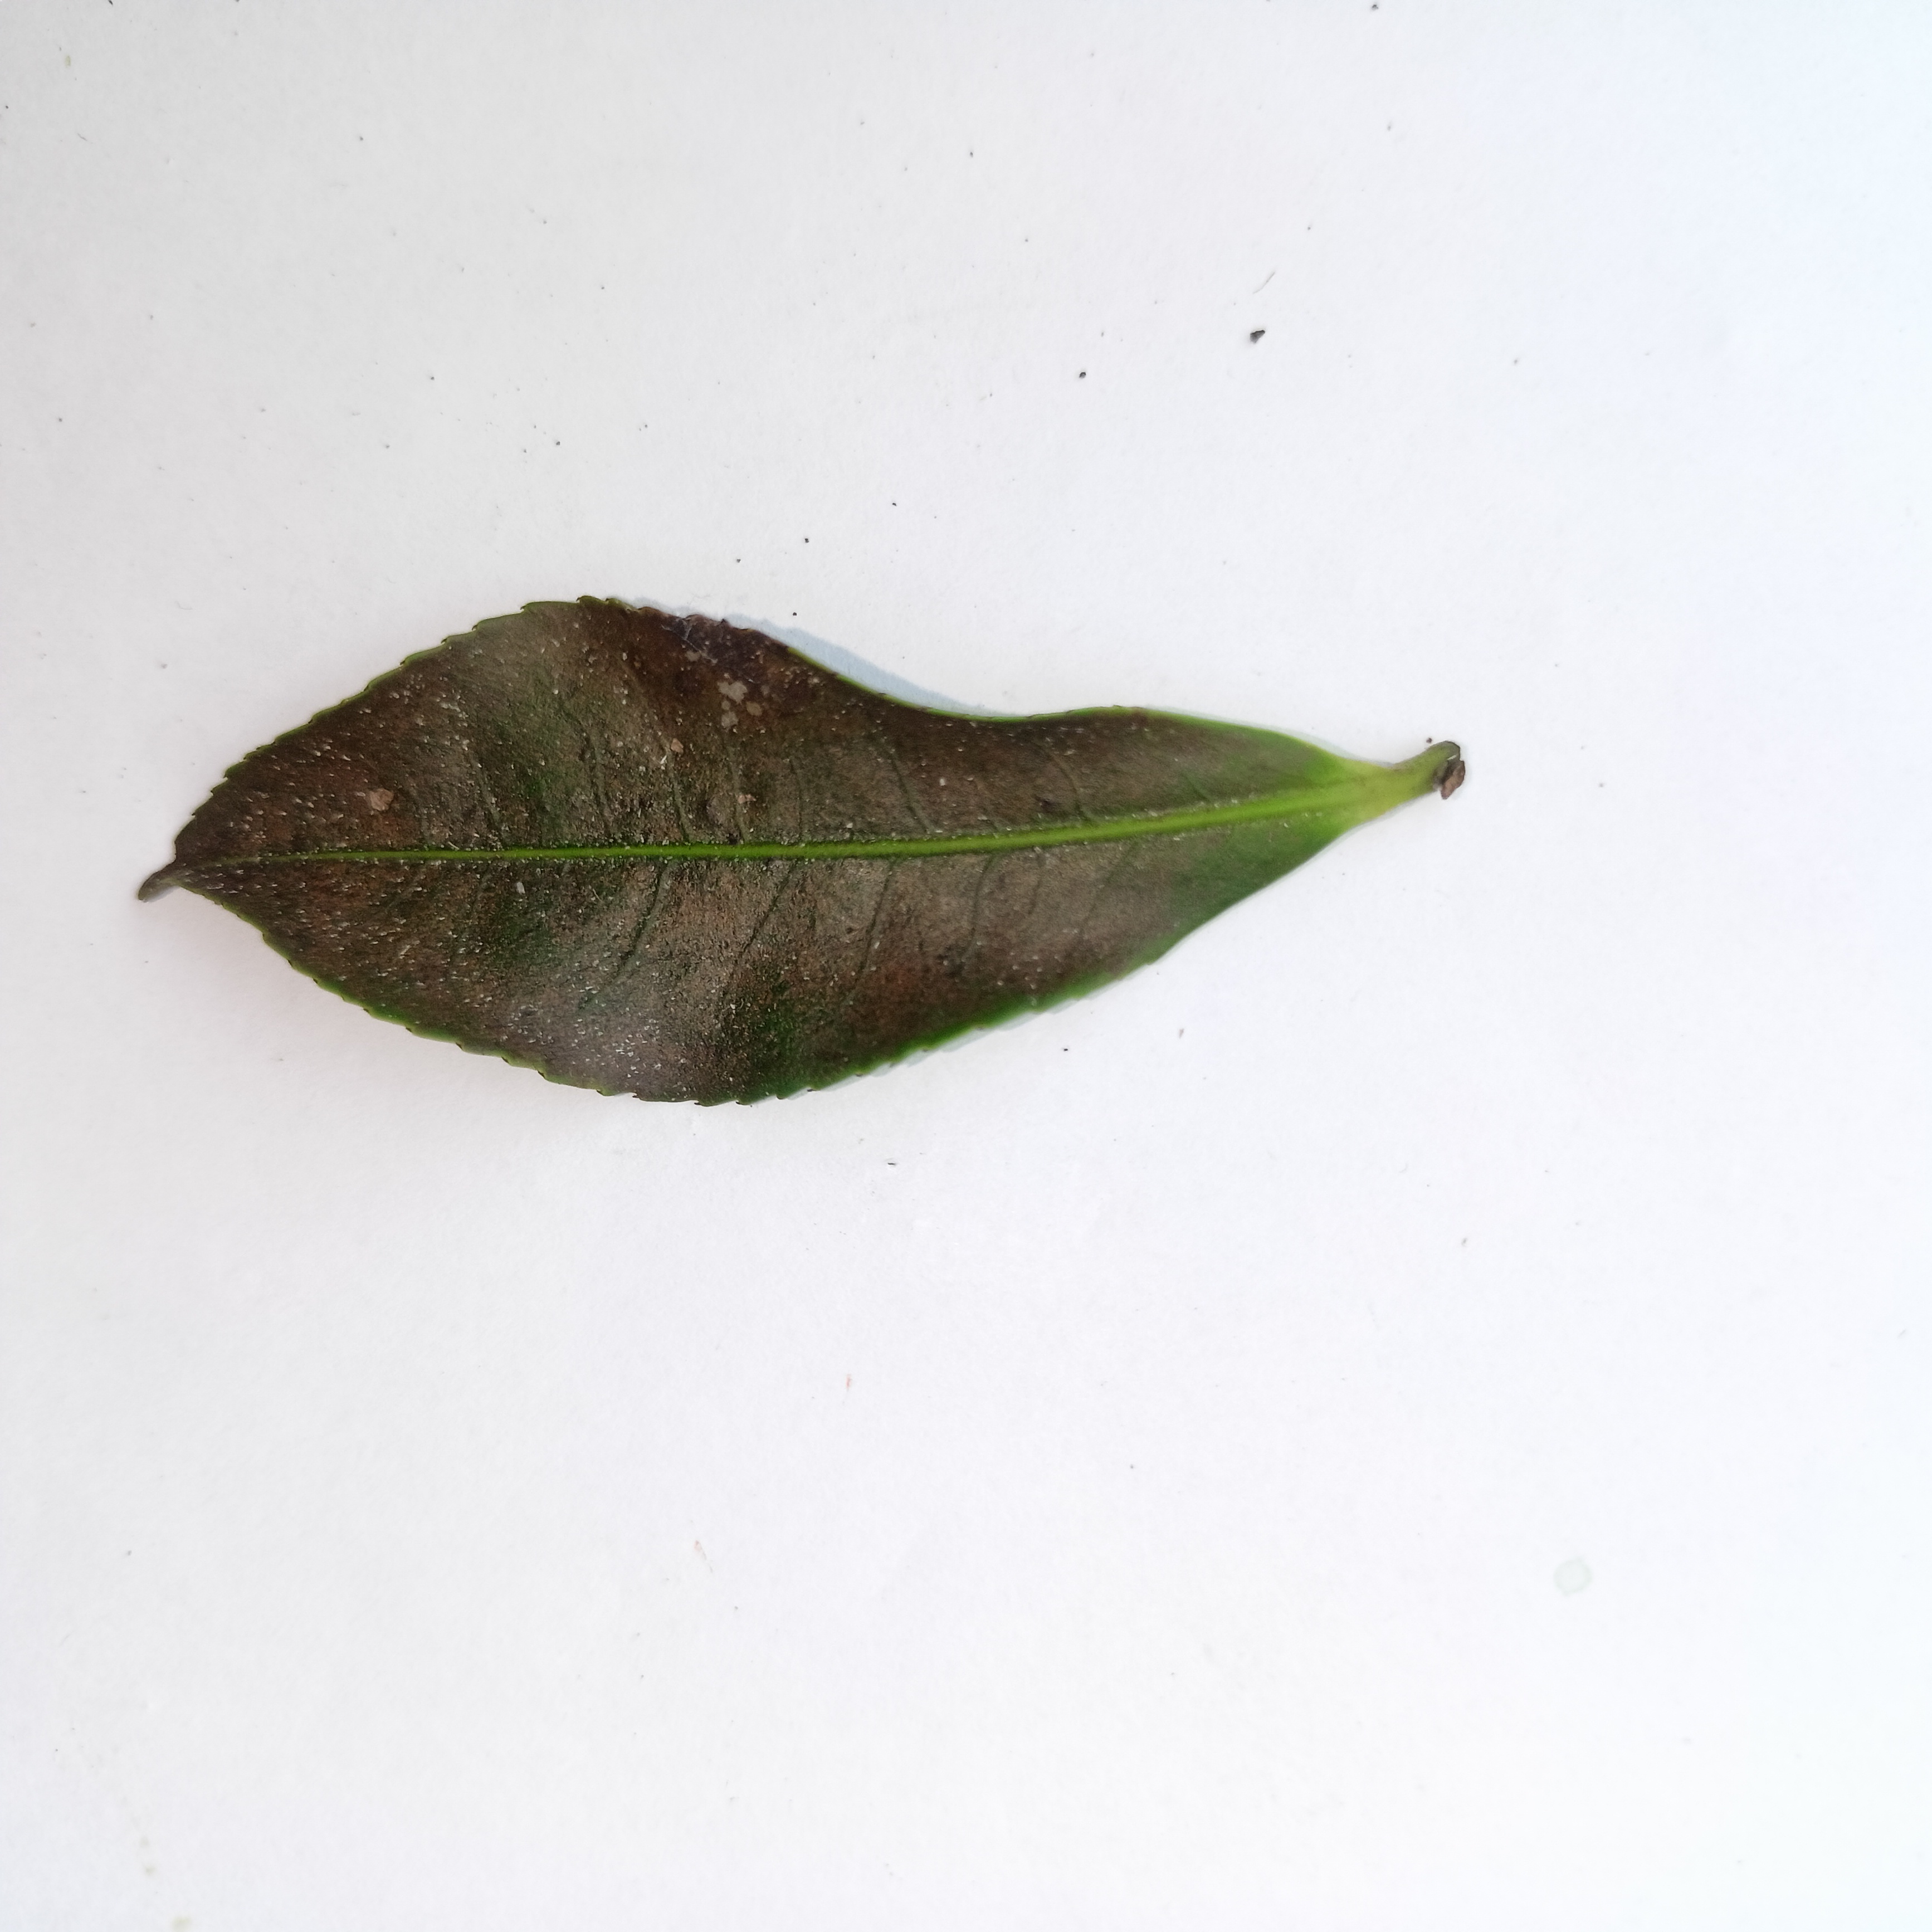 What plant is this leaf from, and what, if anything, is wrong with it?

tea, red rust
